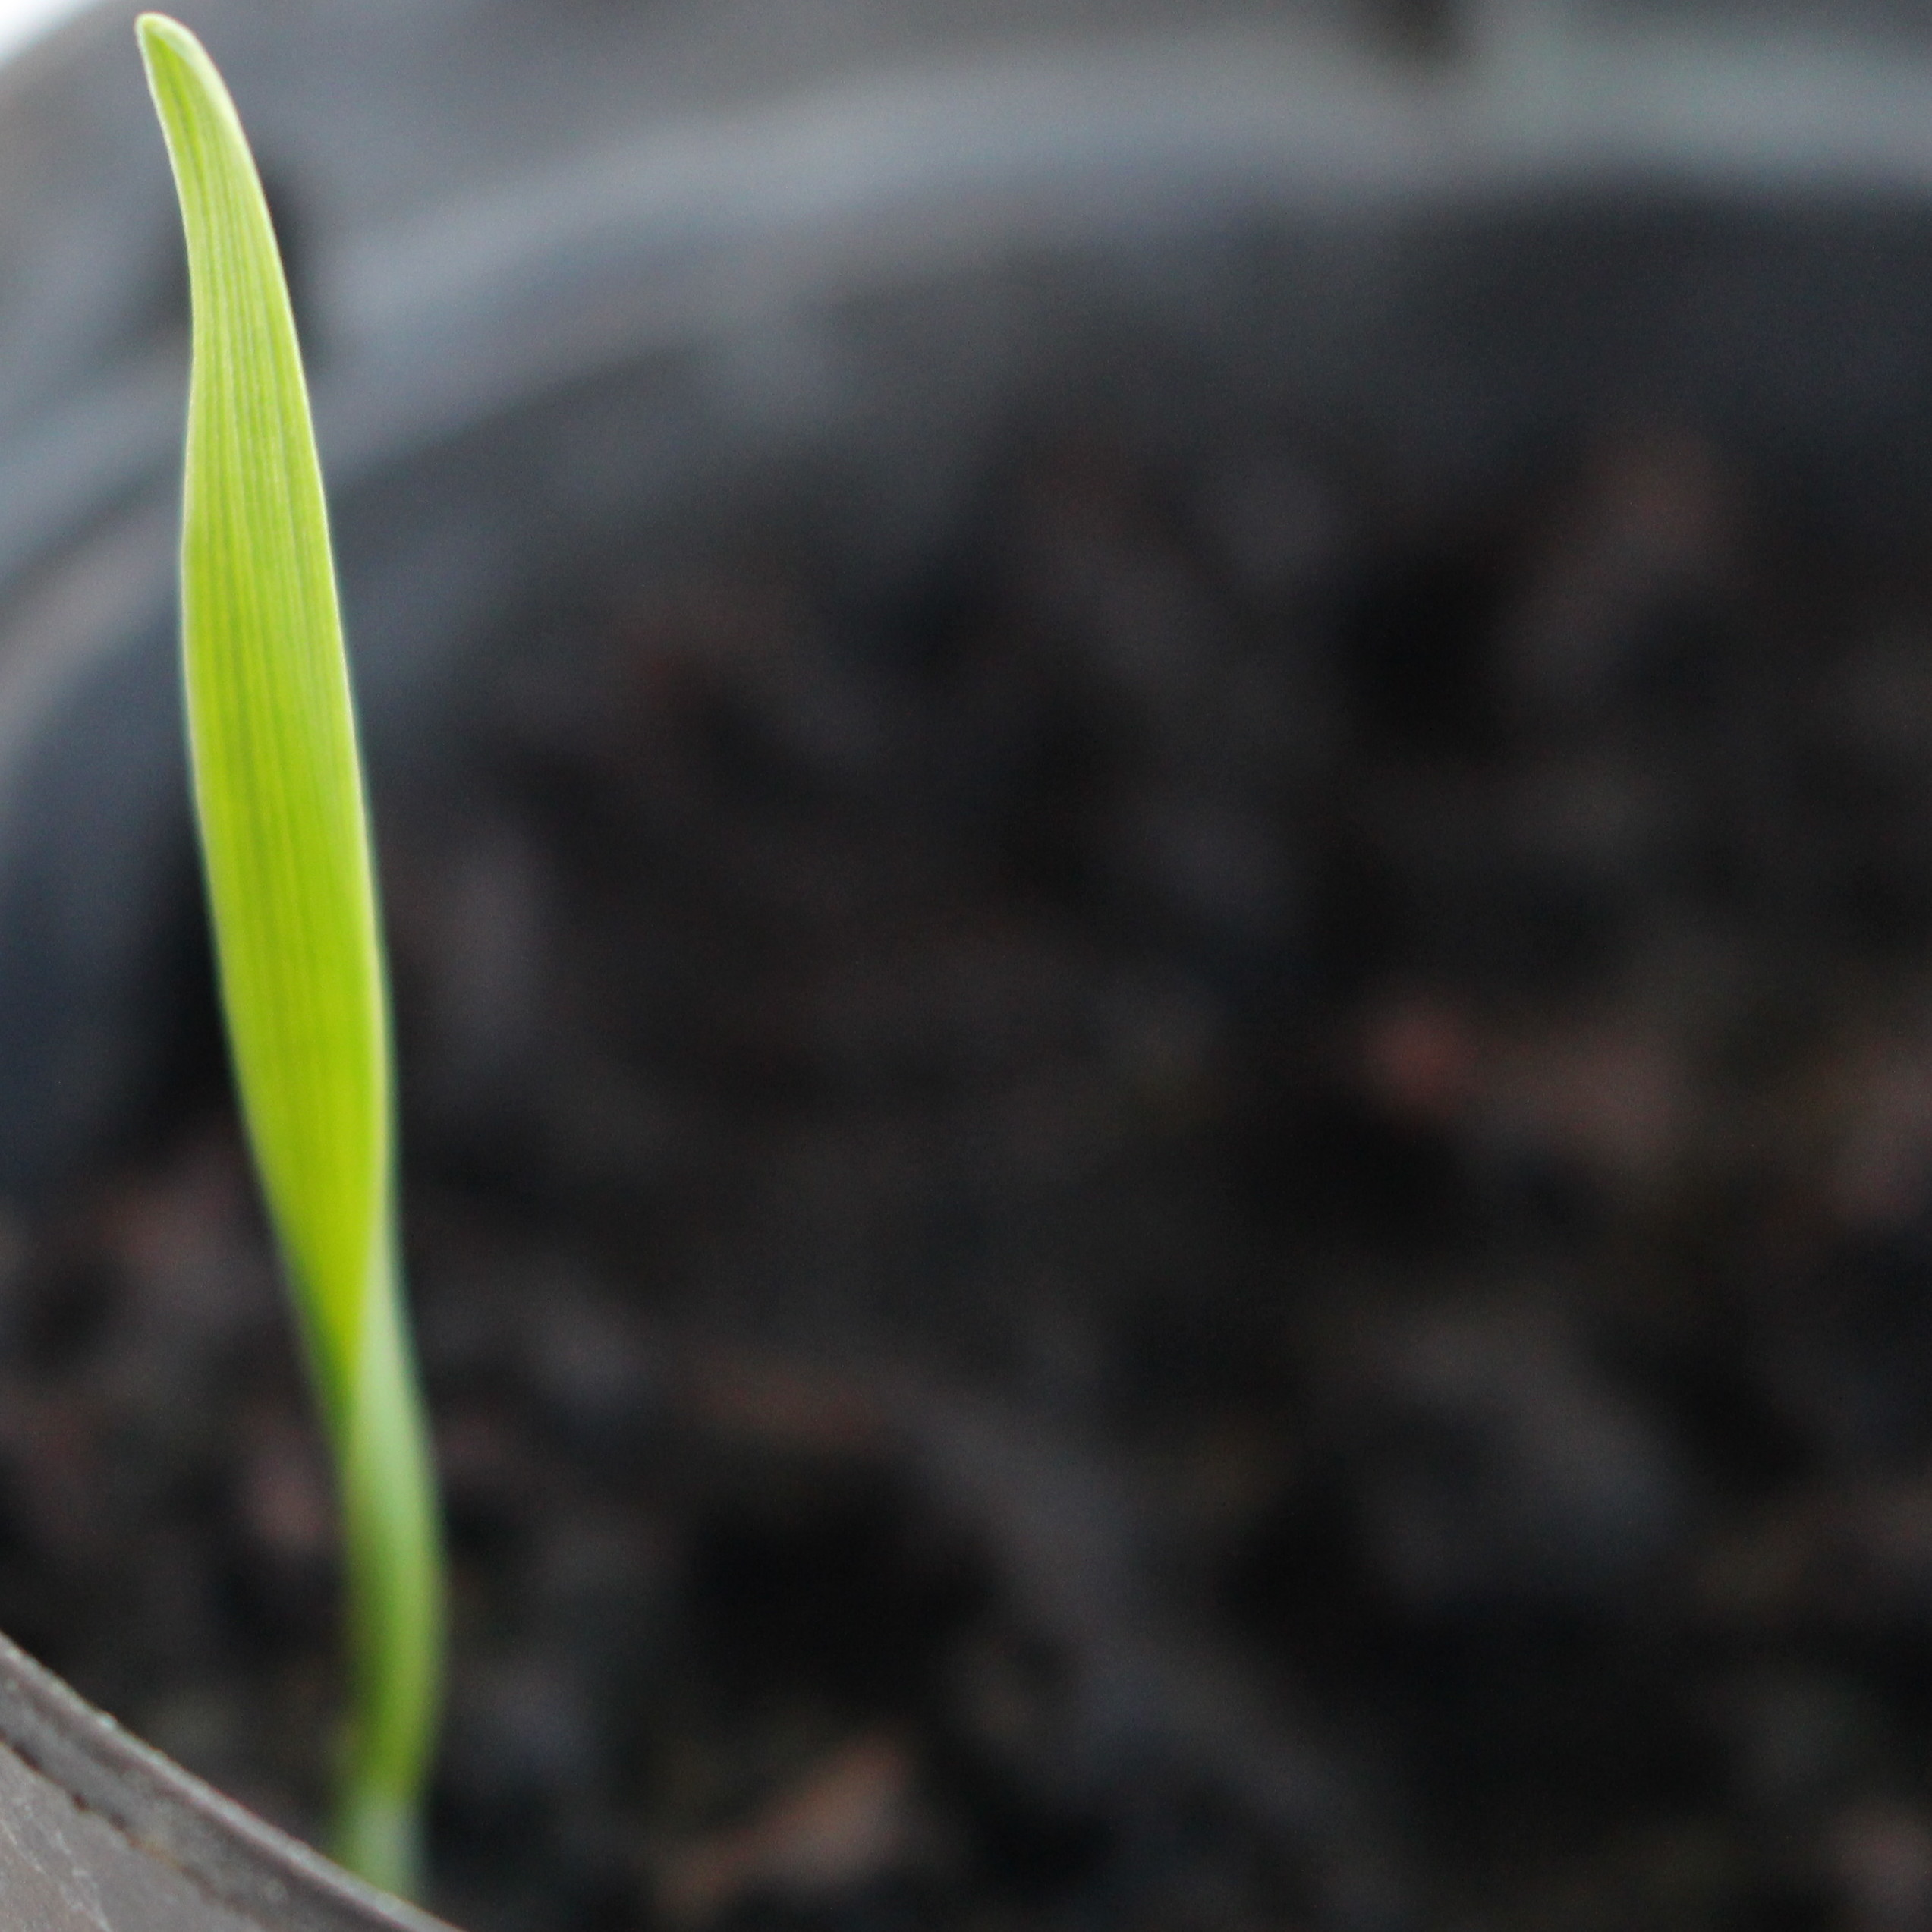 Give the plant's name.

Avena sterilis
